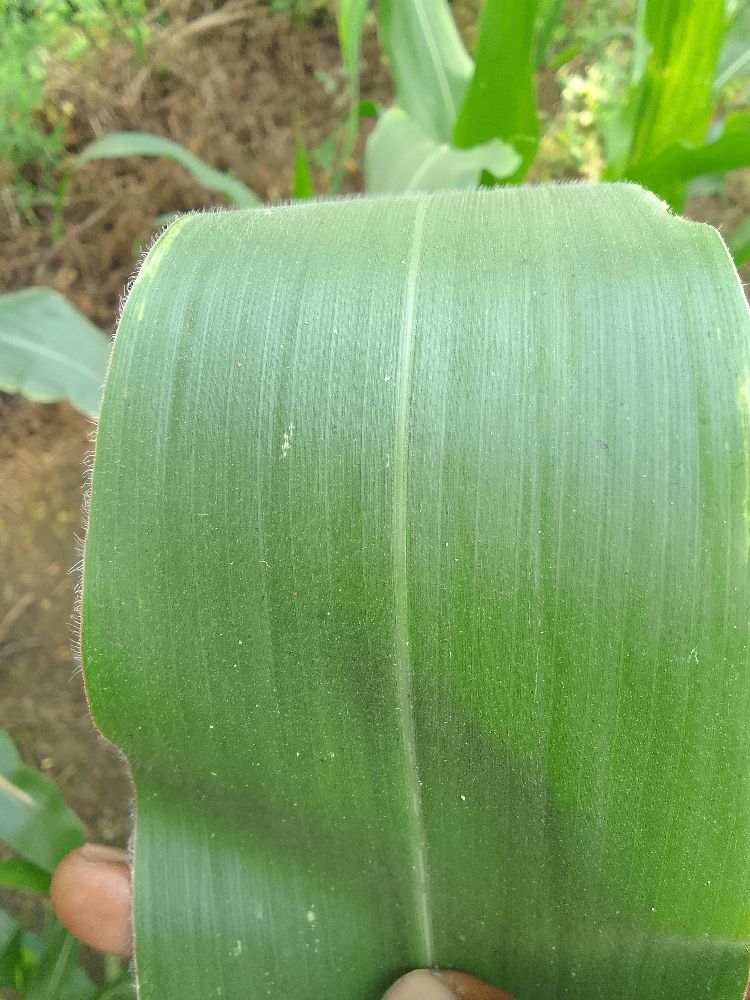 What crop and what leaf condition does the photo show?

maize, healthy
